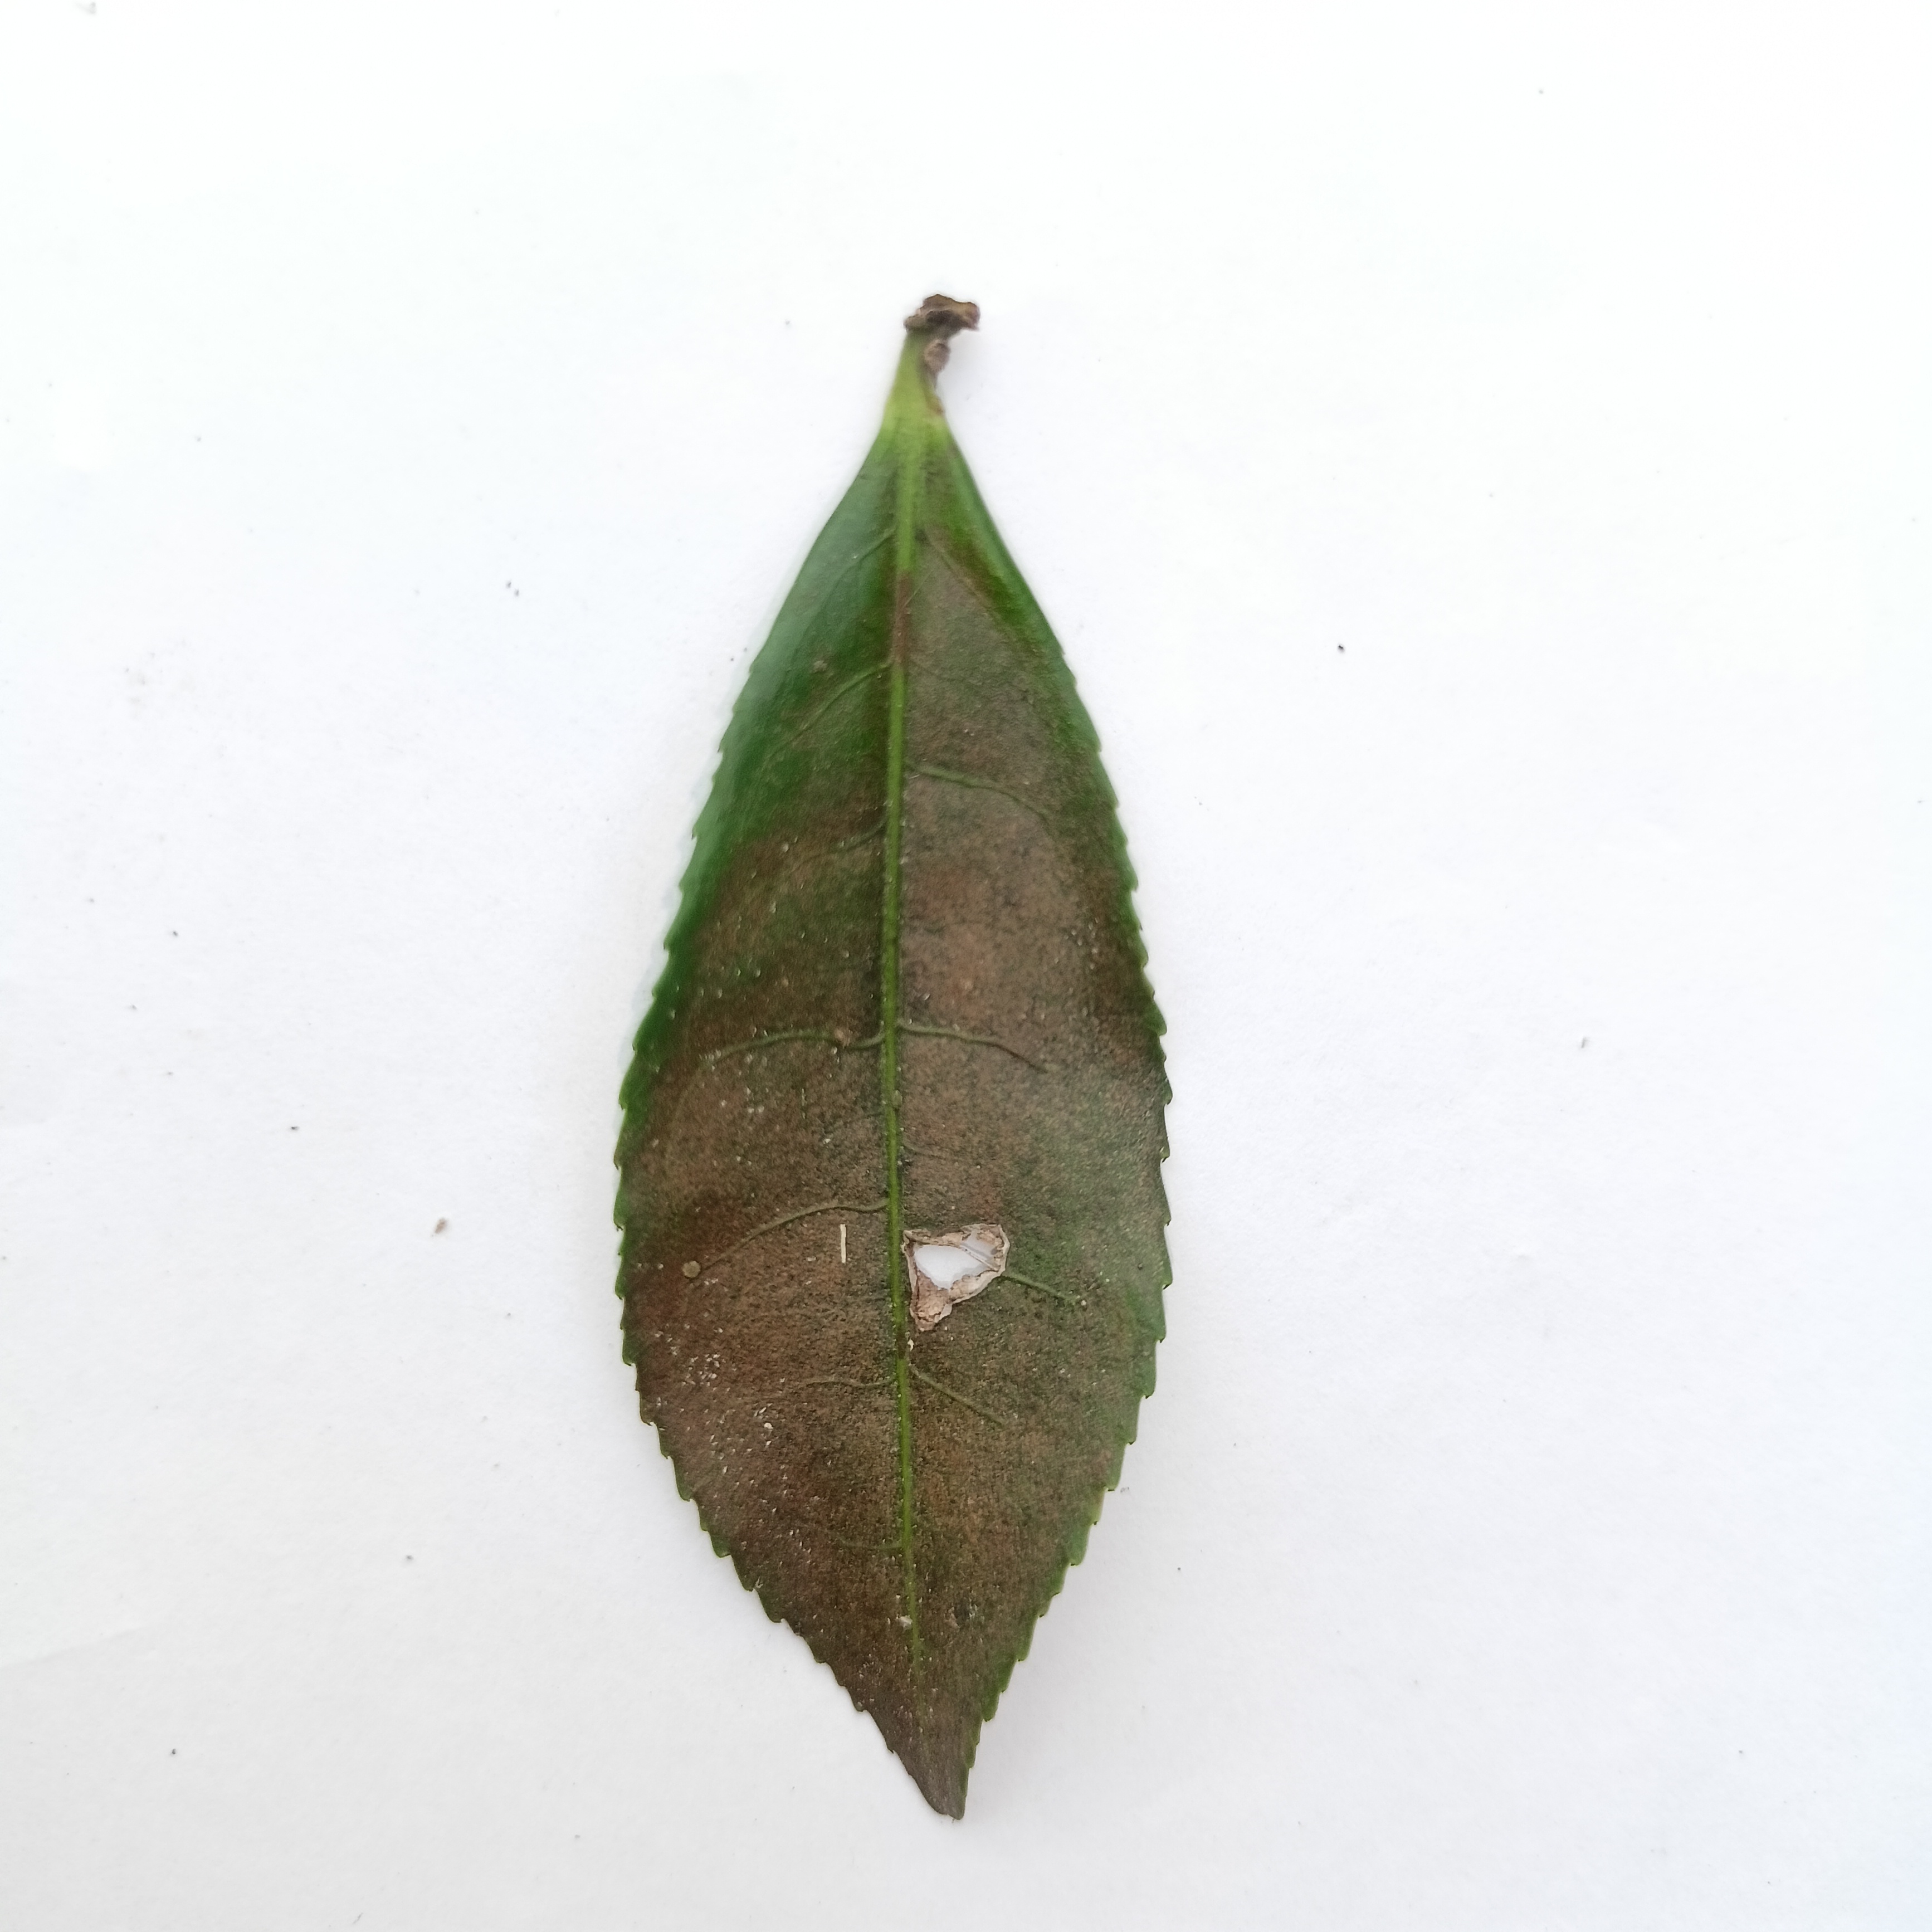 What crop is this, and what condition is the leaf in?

tea, red rust
